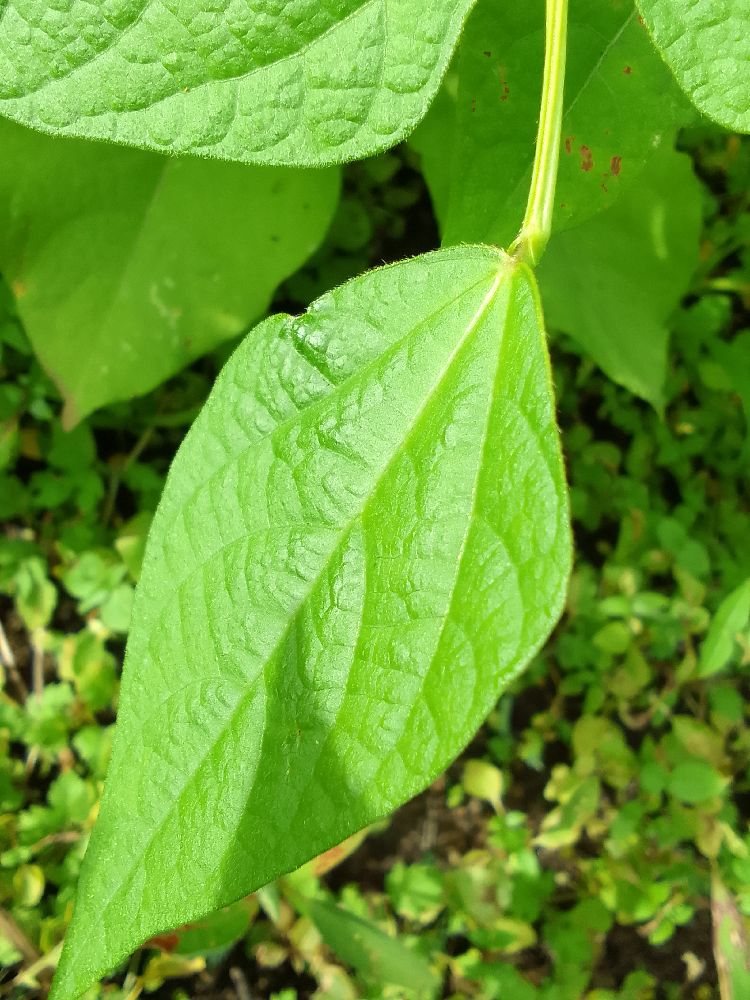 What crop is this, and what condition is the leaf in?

common bean, healthy
